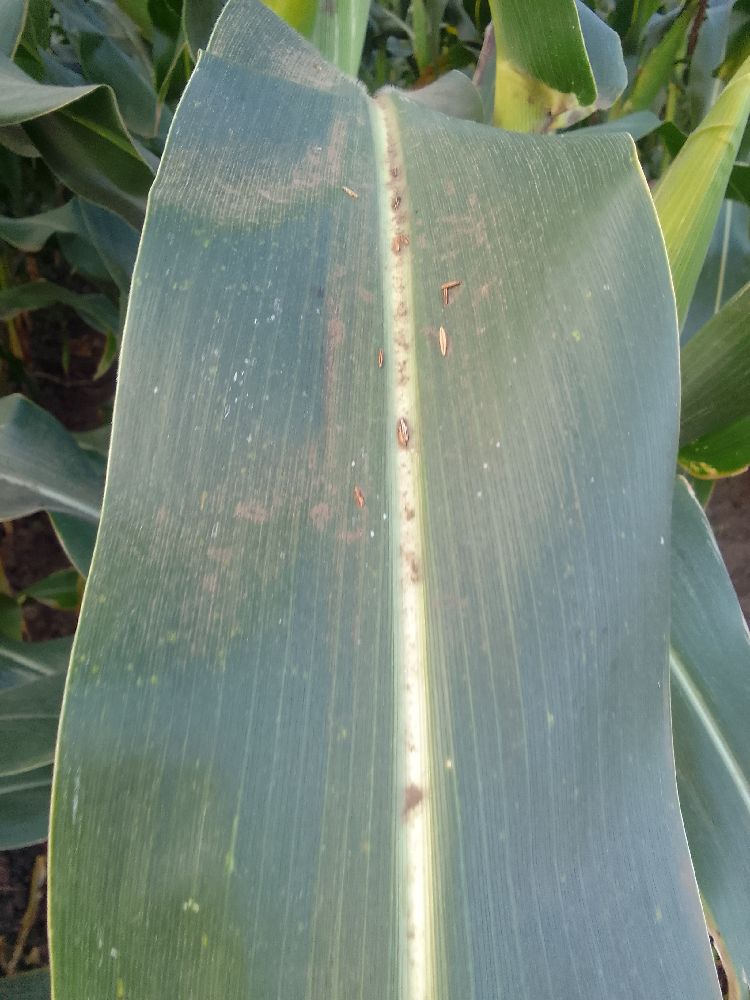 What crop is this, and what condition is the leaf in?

maize, healthy
